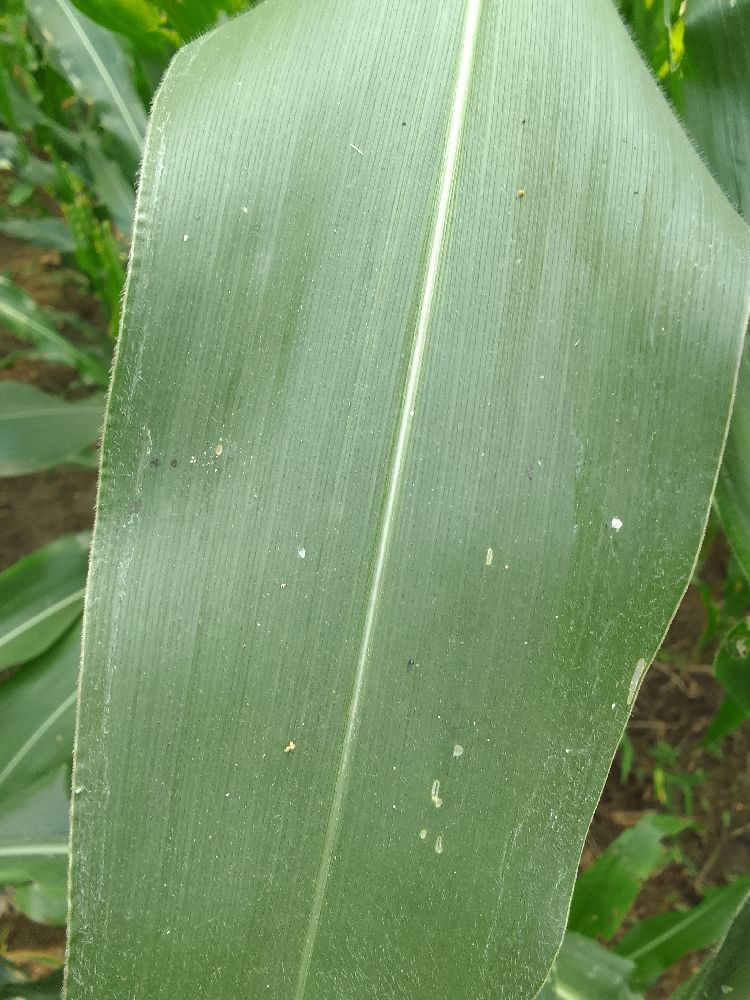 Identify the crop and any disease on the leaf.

maize, healthy
